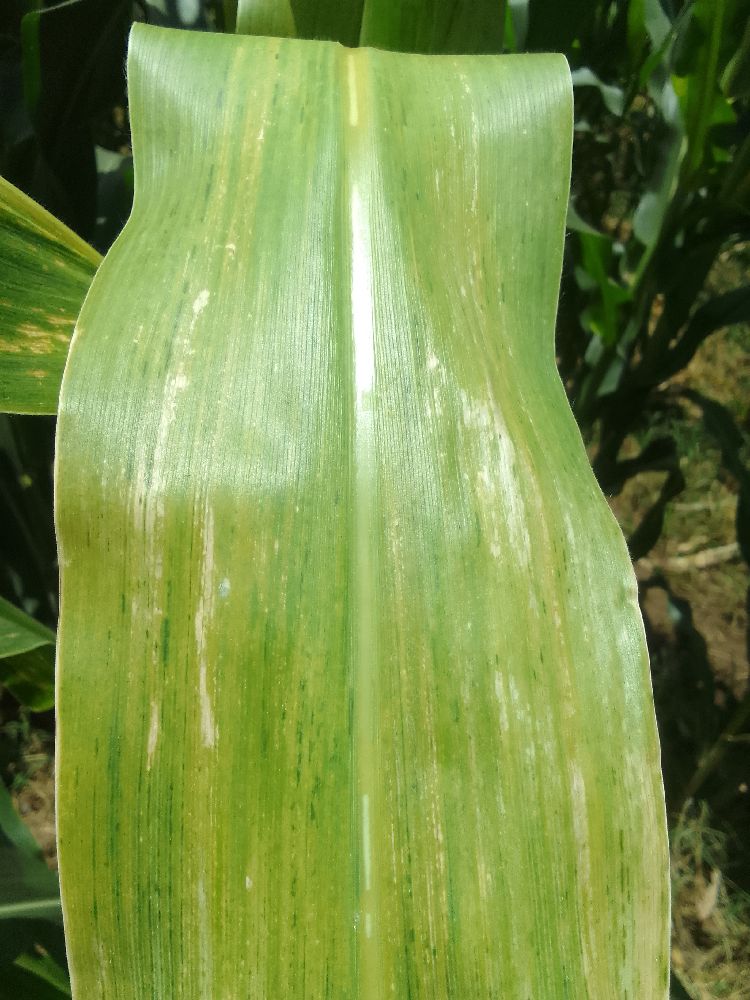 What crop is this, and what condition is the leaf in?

maize, maize lethal necrosis
